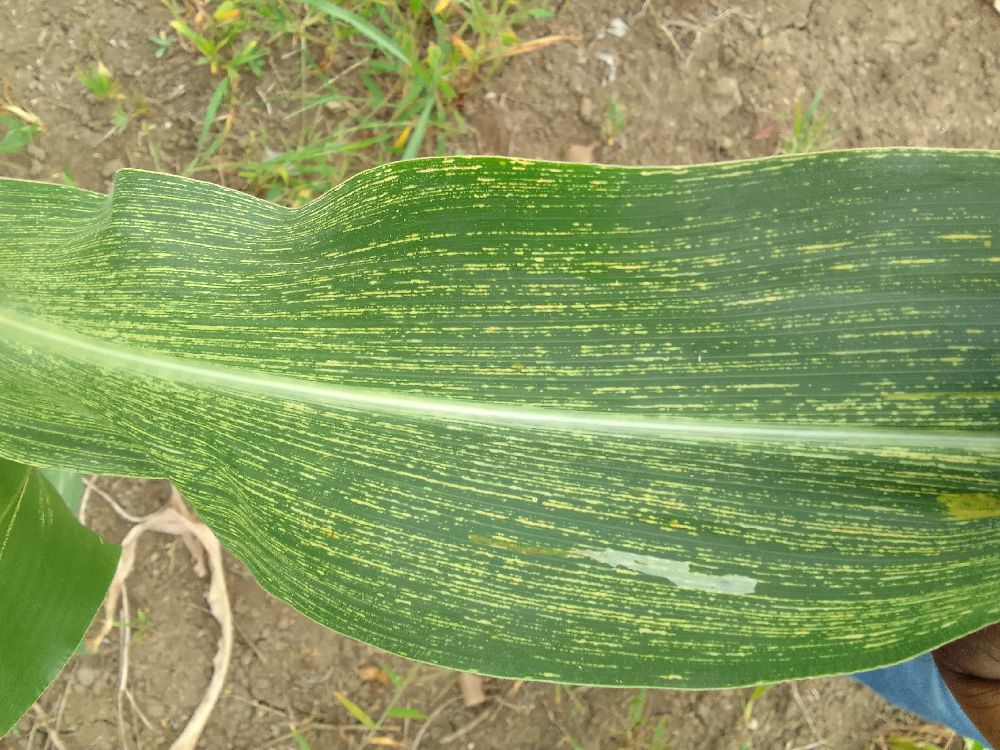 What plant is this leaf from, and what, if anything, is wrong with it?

maize, maize streak virus
